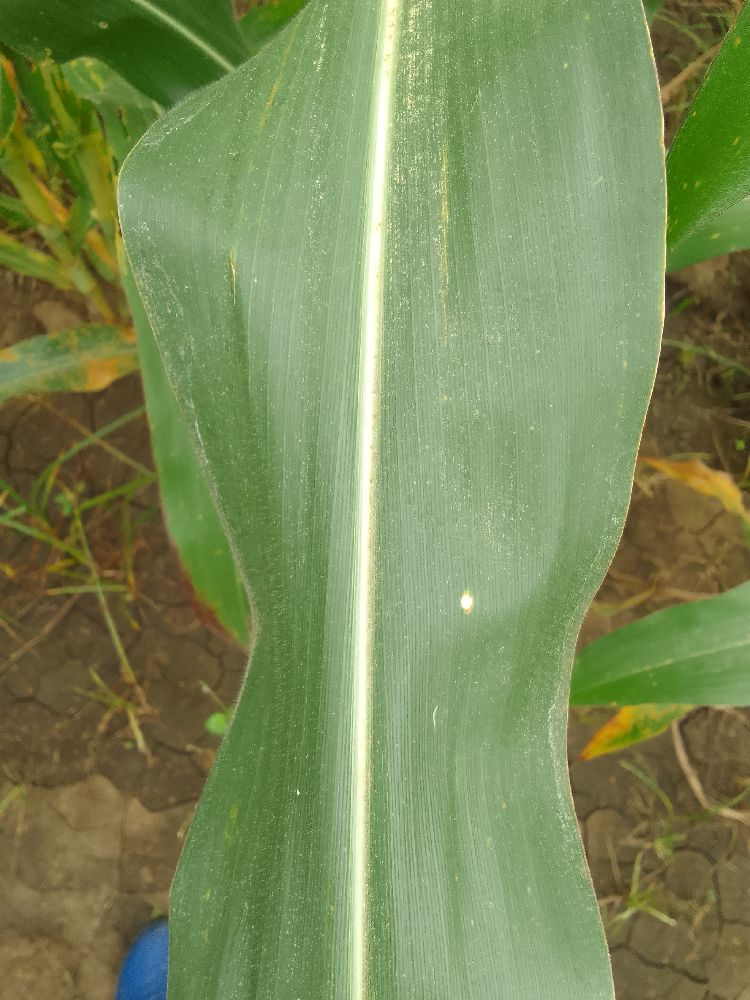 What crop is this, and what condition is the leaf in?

maize, healthy
